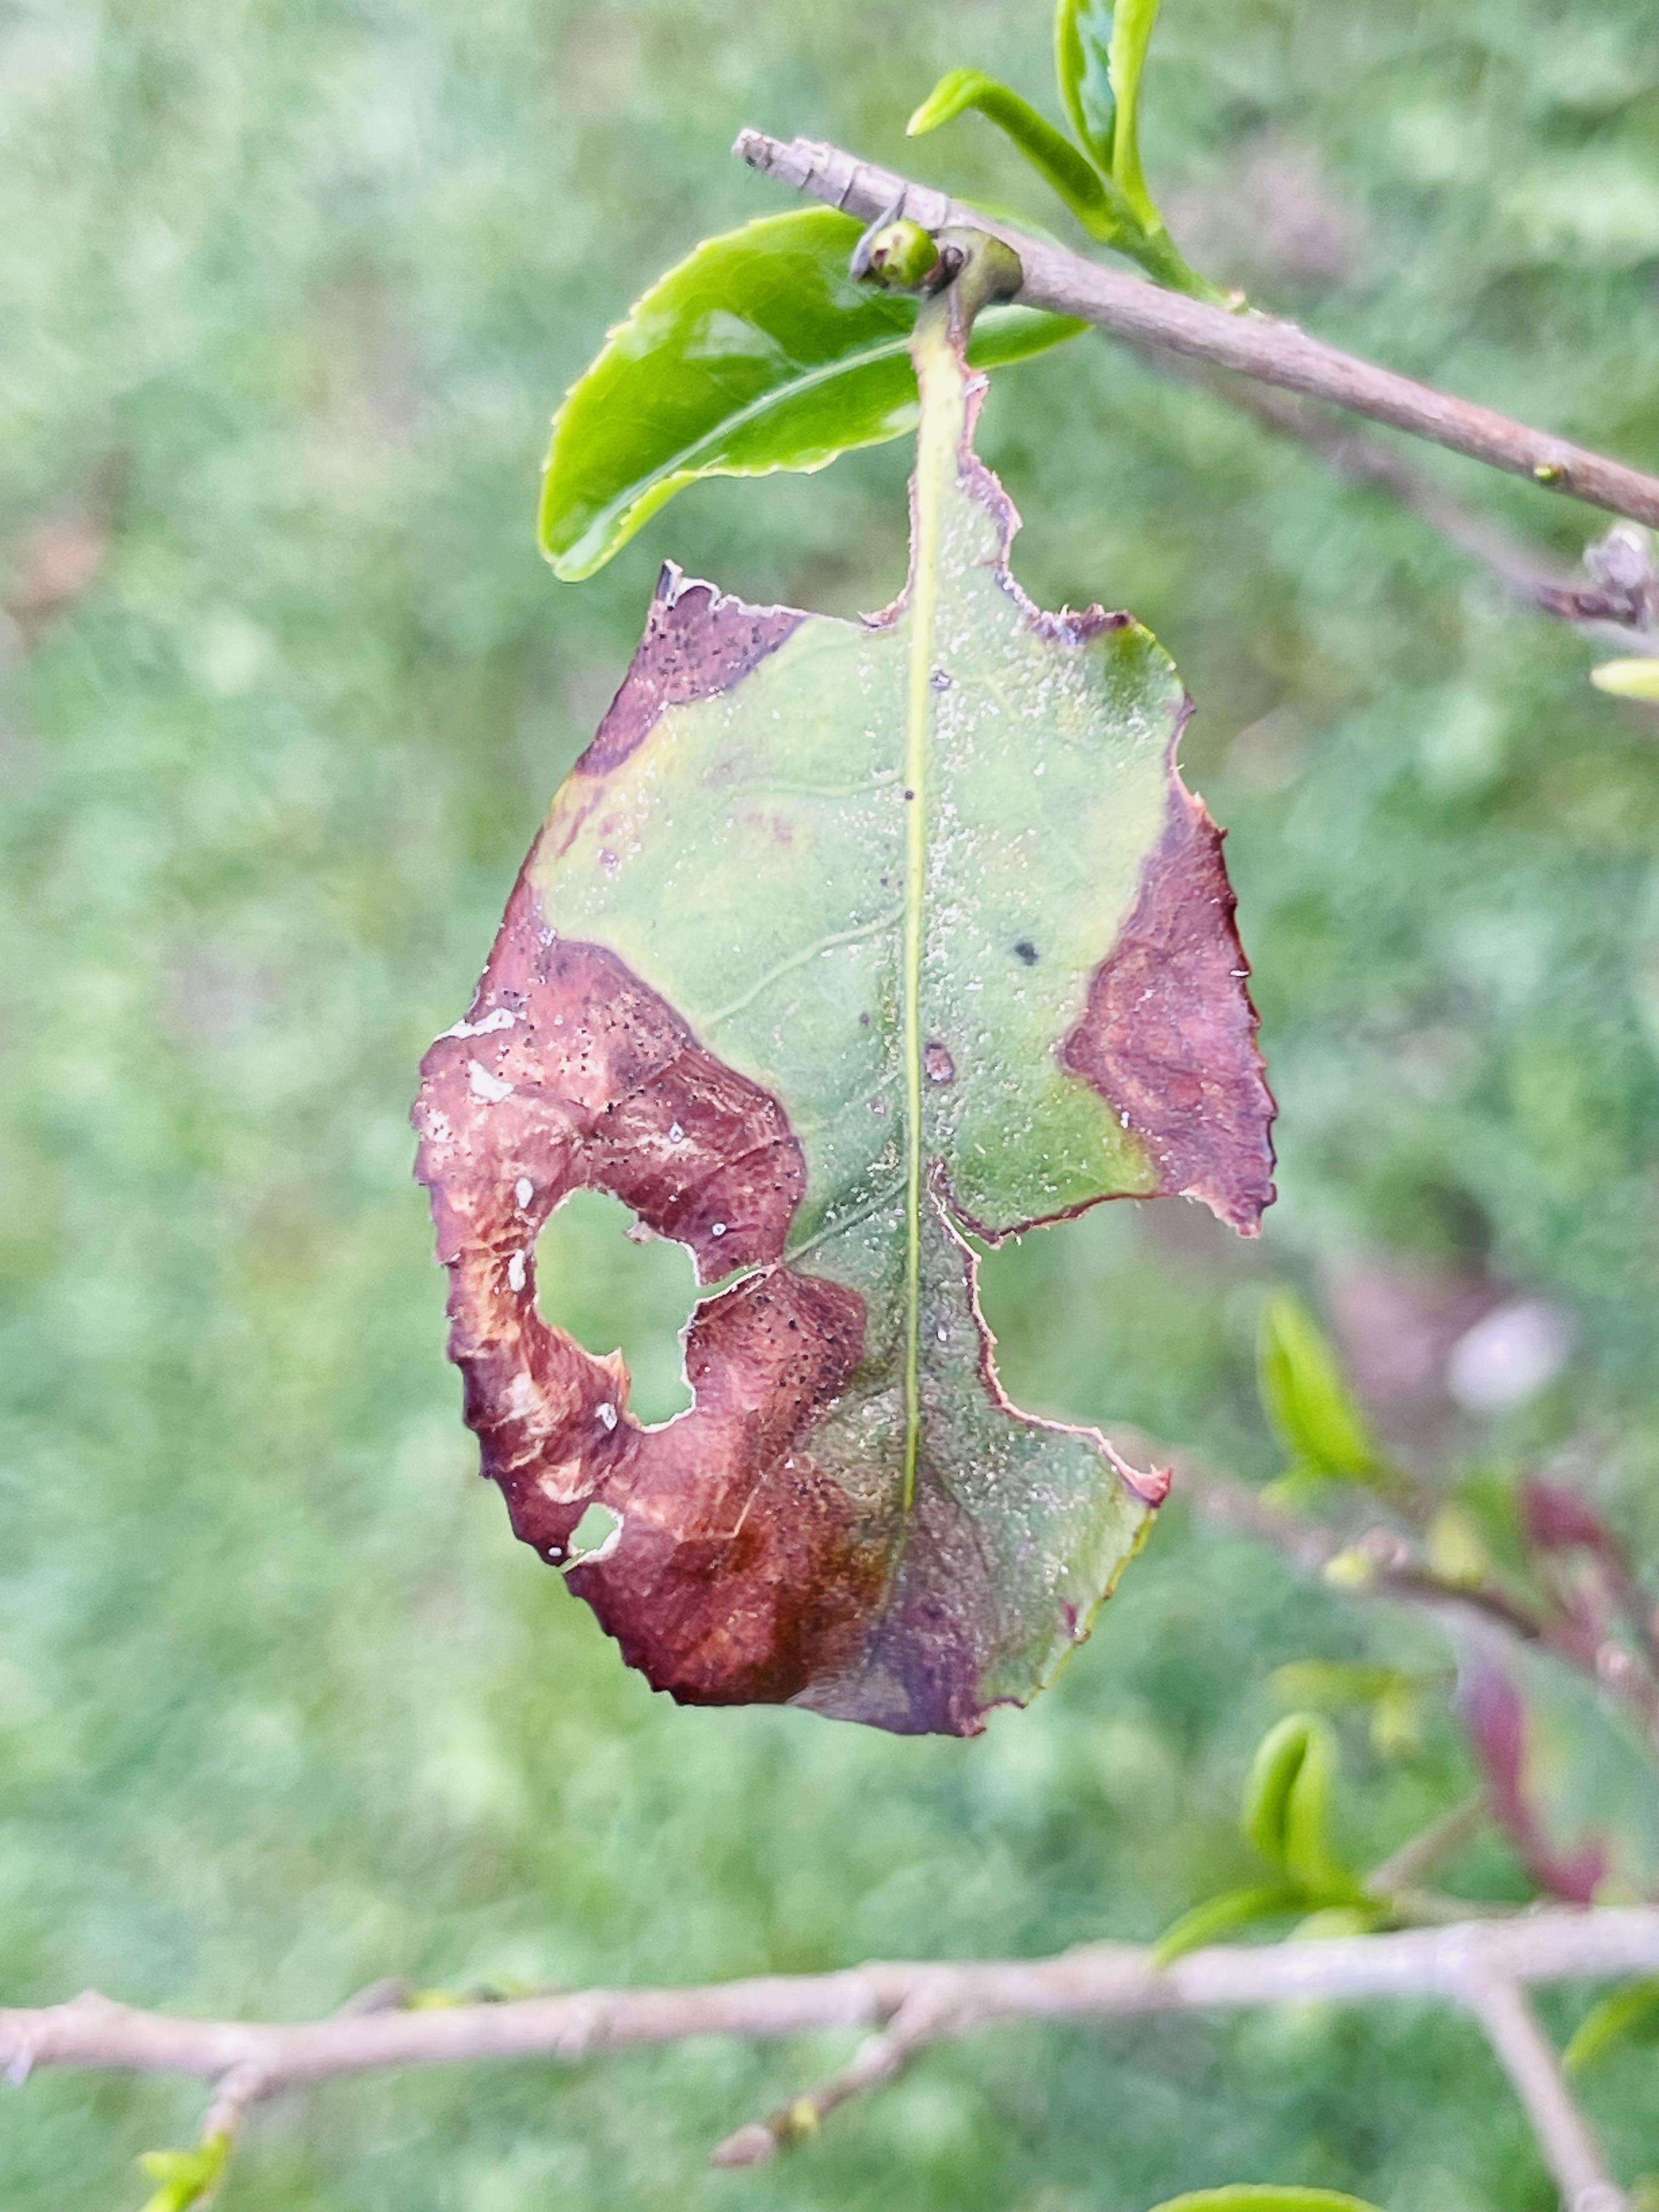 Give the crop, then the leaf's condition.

tea, blight
